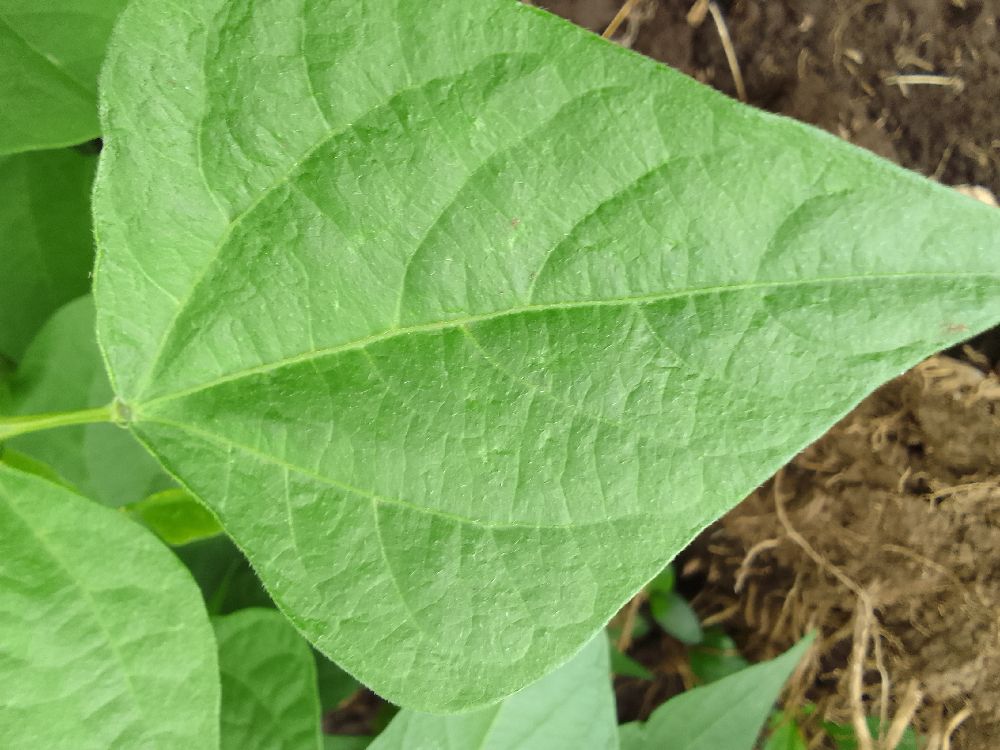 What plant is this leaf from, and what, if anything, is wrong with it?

common bean, healthy
